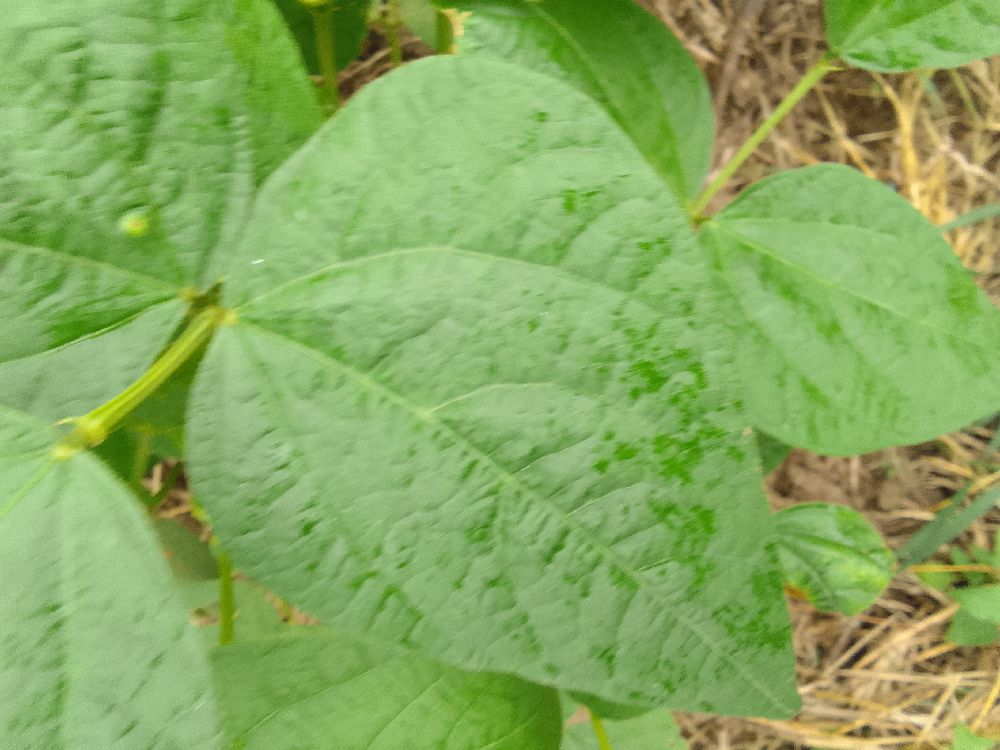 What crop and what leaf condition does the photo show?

common bean, healthy
